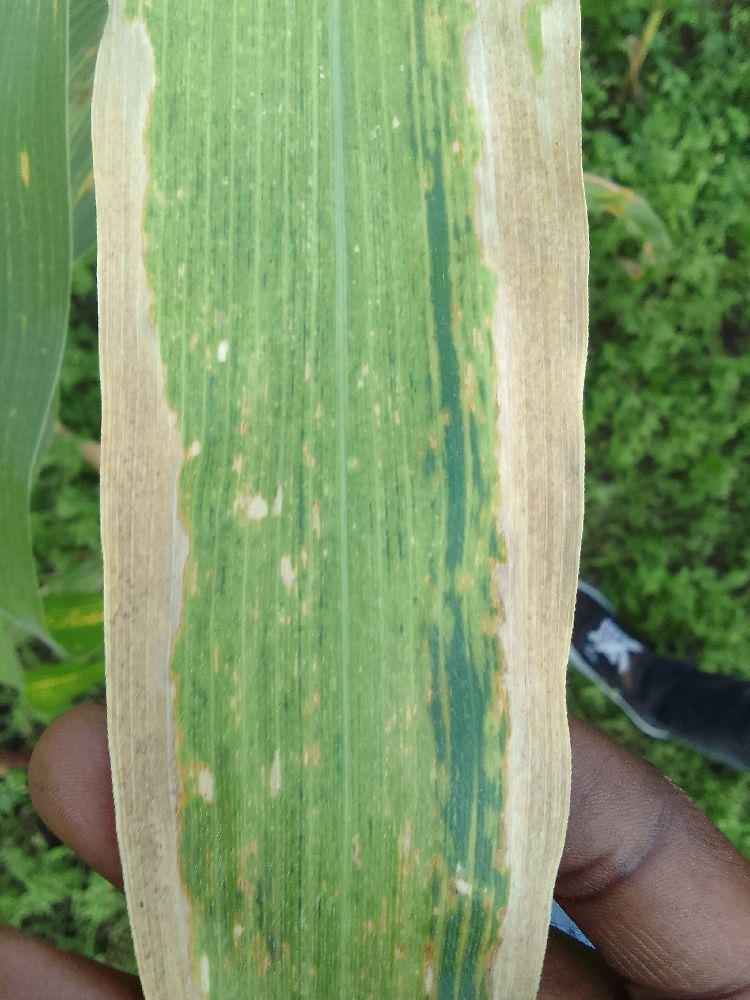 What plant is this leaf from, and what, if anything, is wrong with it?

maize, maize lethal necrosis
